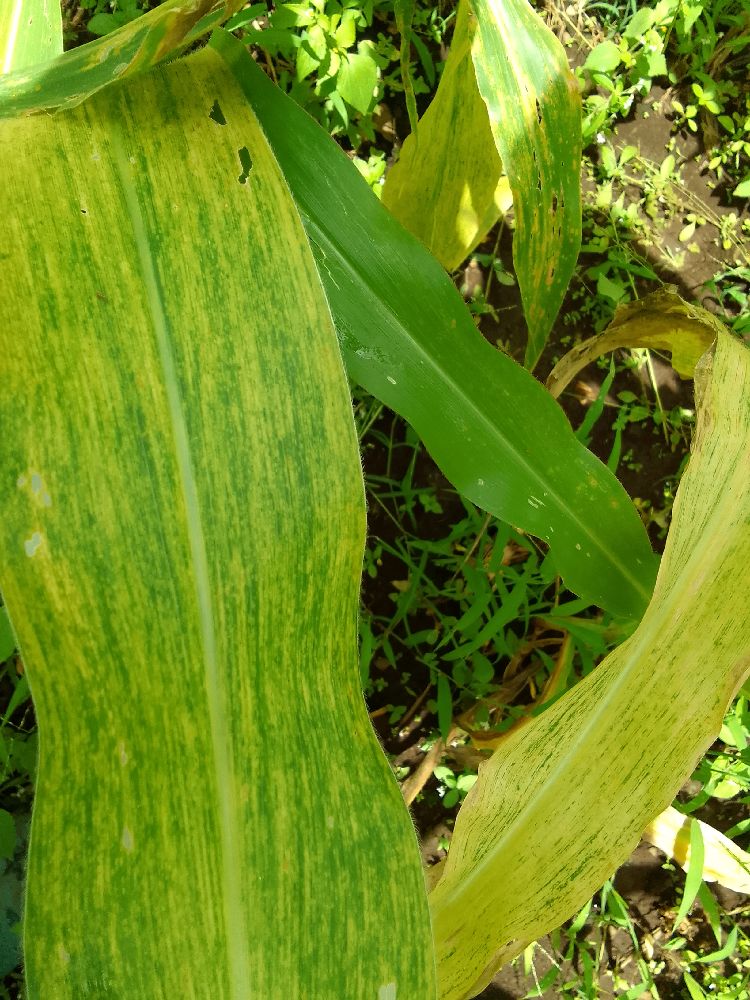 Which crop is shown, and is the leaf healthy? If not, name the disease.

maize, maize lethal necrosis
